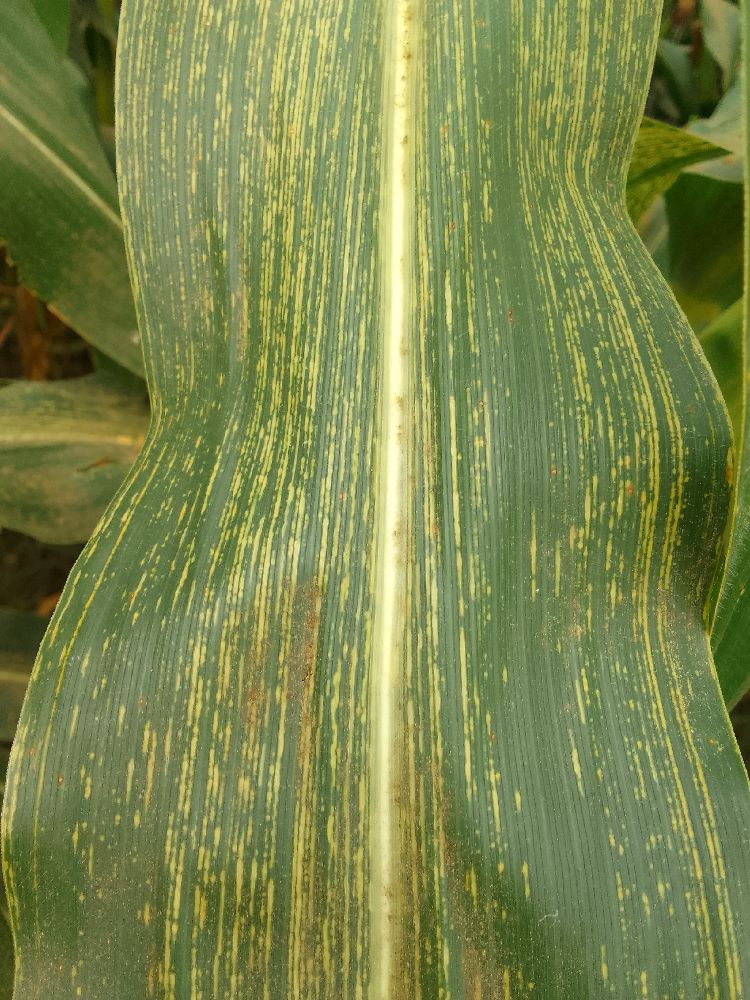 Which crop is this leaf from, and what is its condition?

maize, maize streak virus
